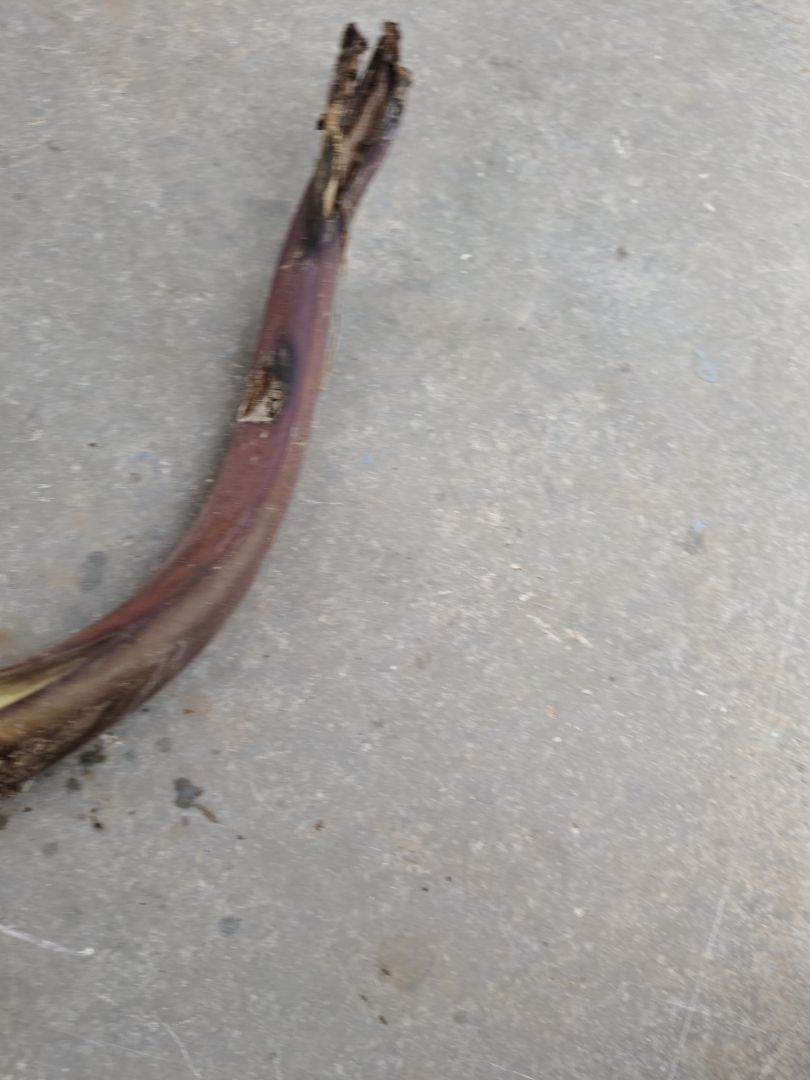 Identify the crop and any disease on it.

taro, root rot
